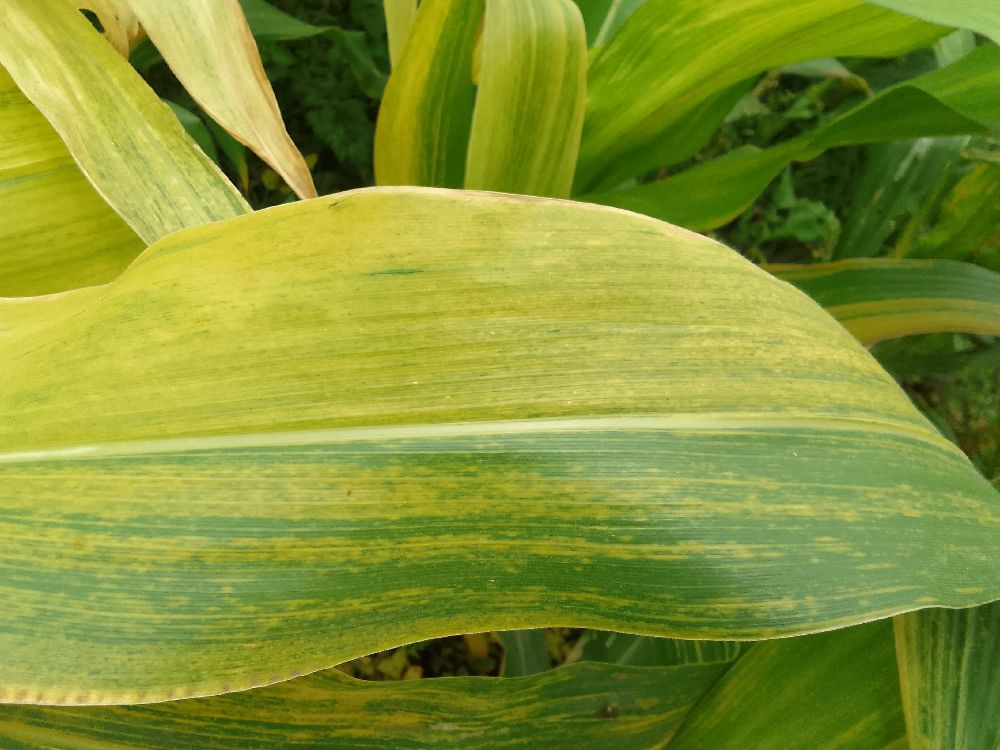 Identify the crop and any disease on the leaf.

maize, maize lethal necrosis
